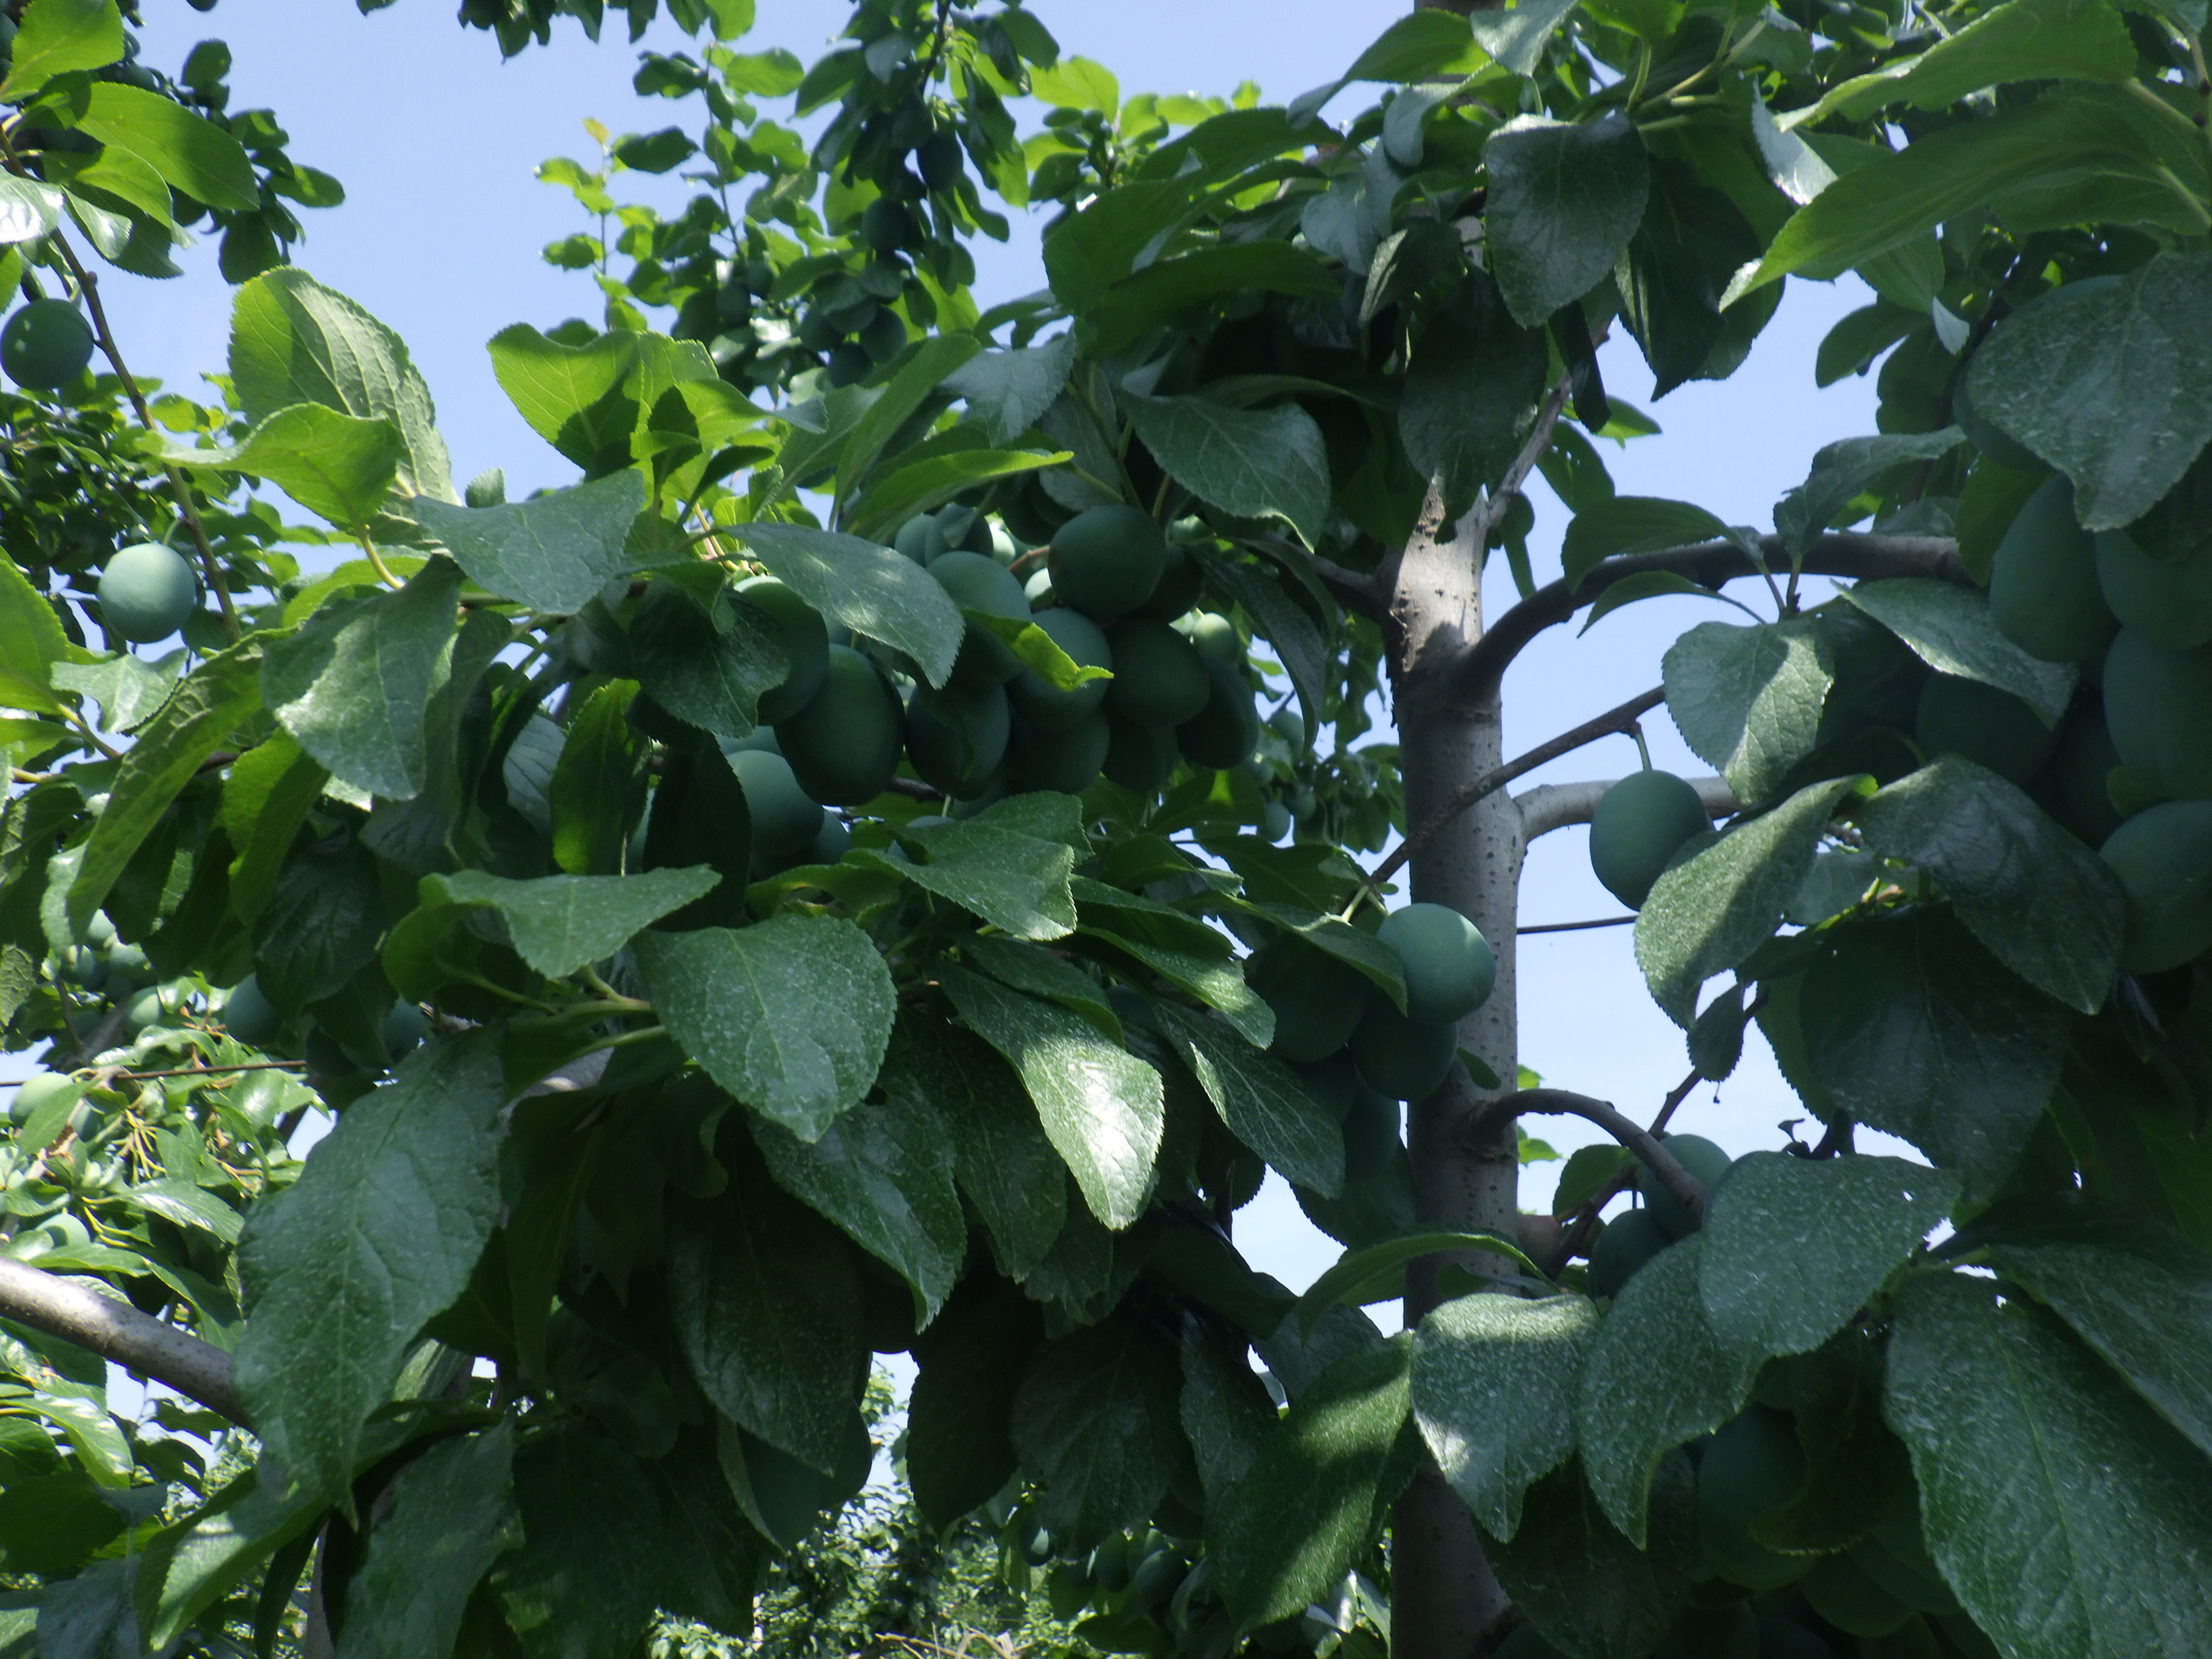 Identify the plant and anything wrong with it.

plum, healthy
